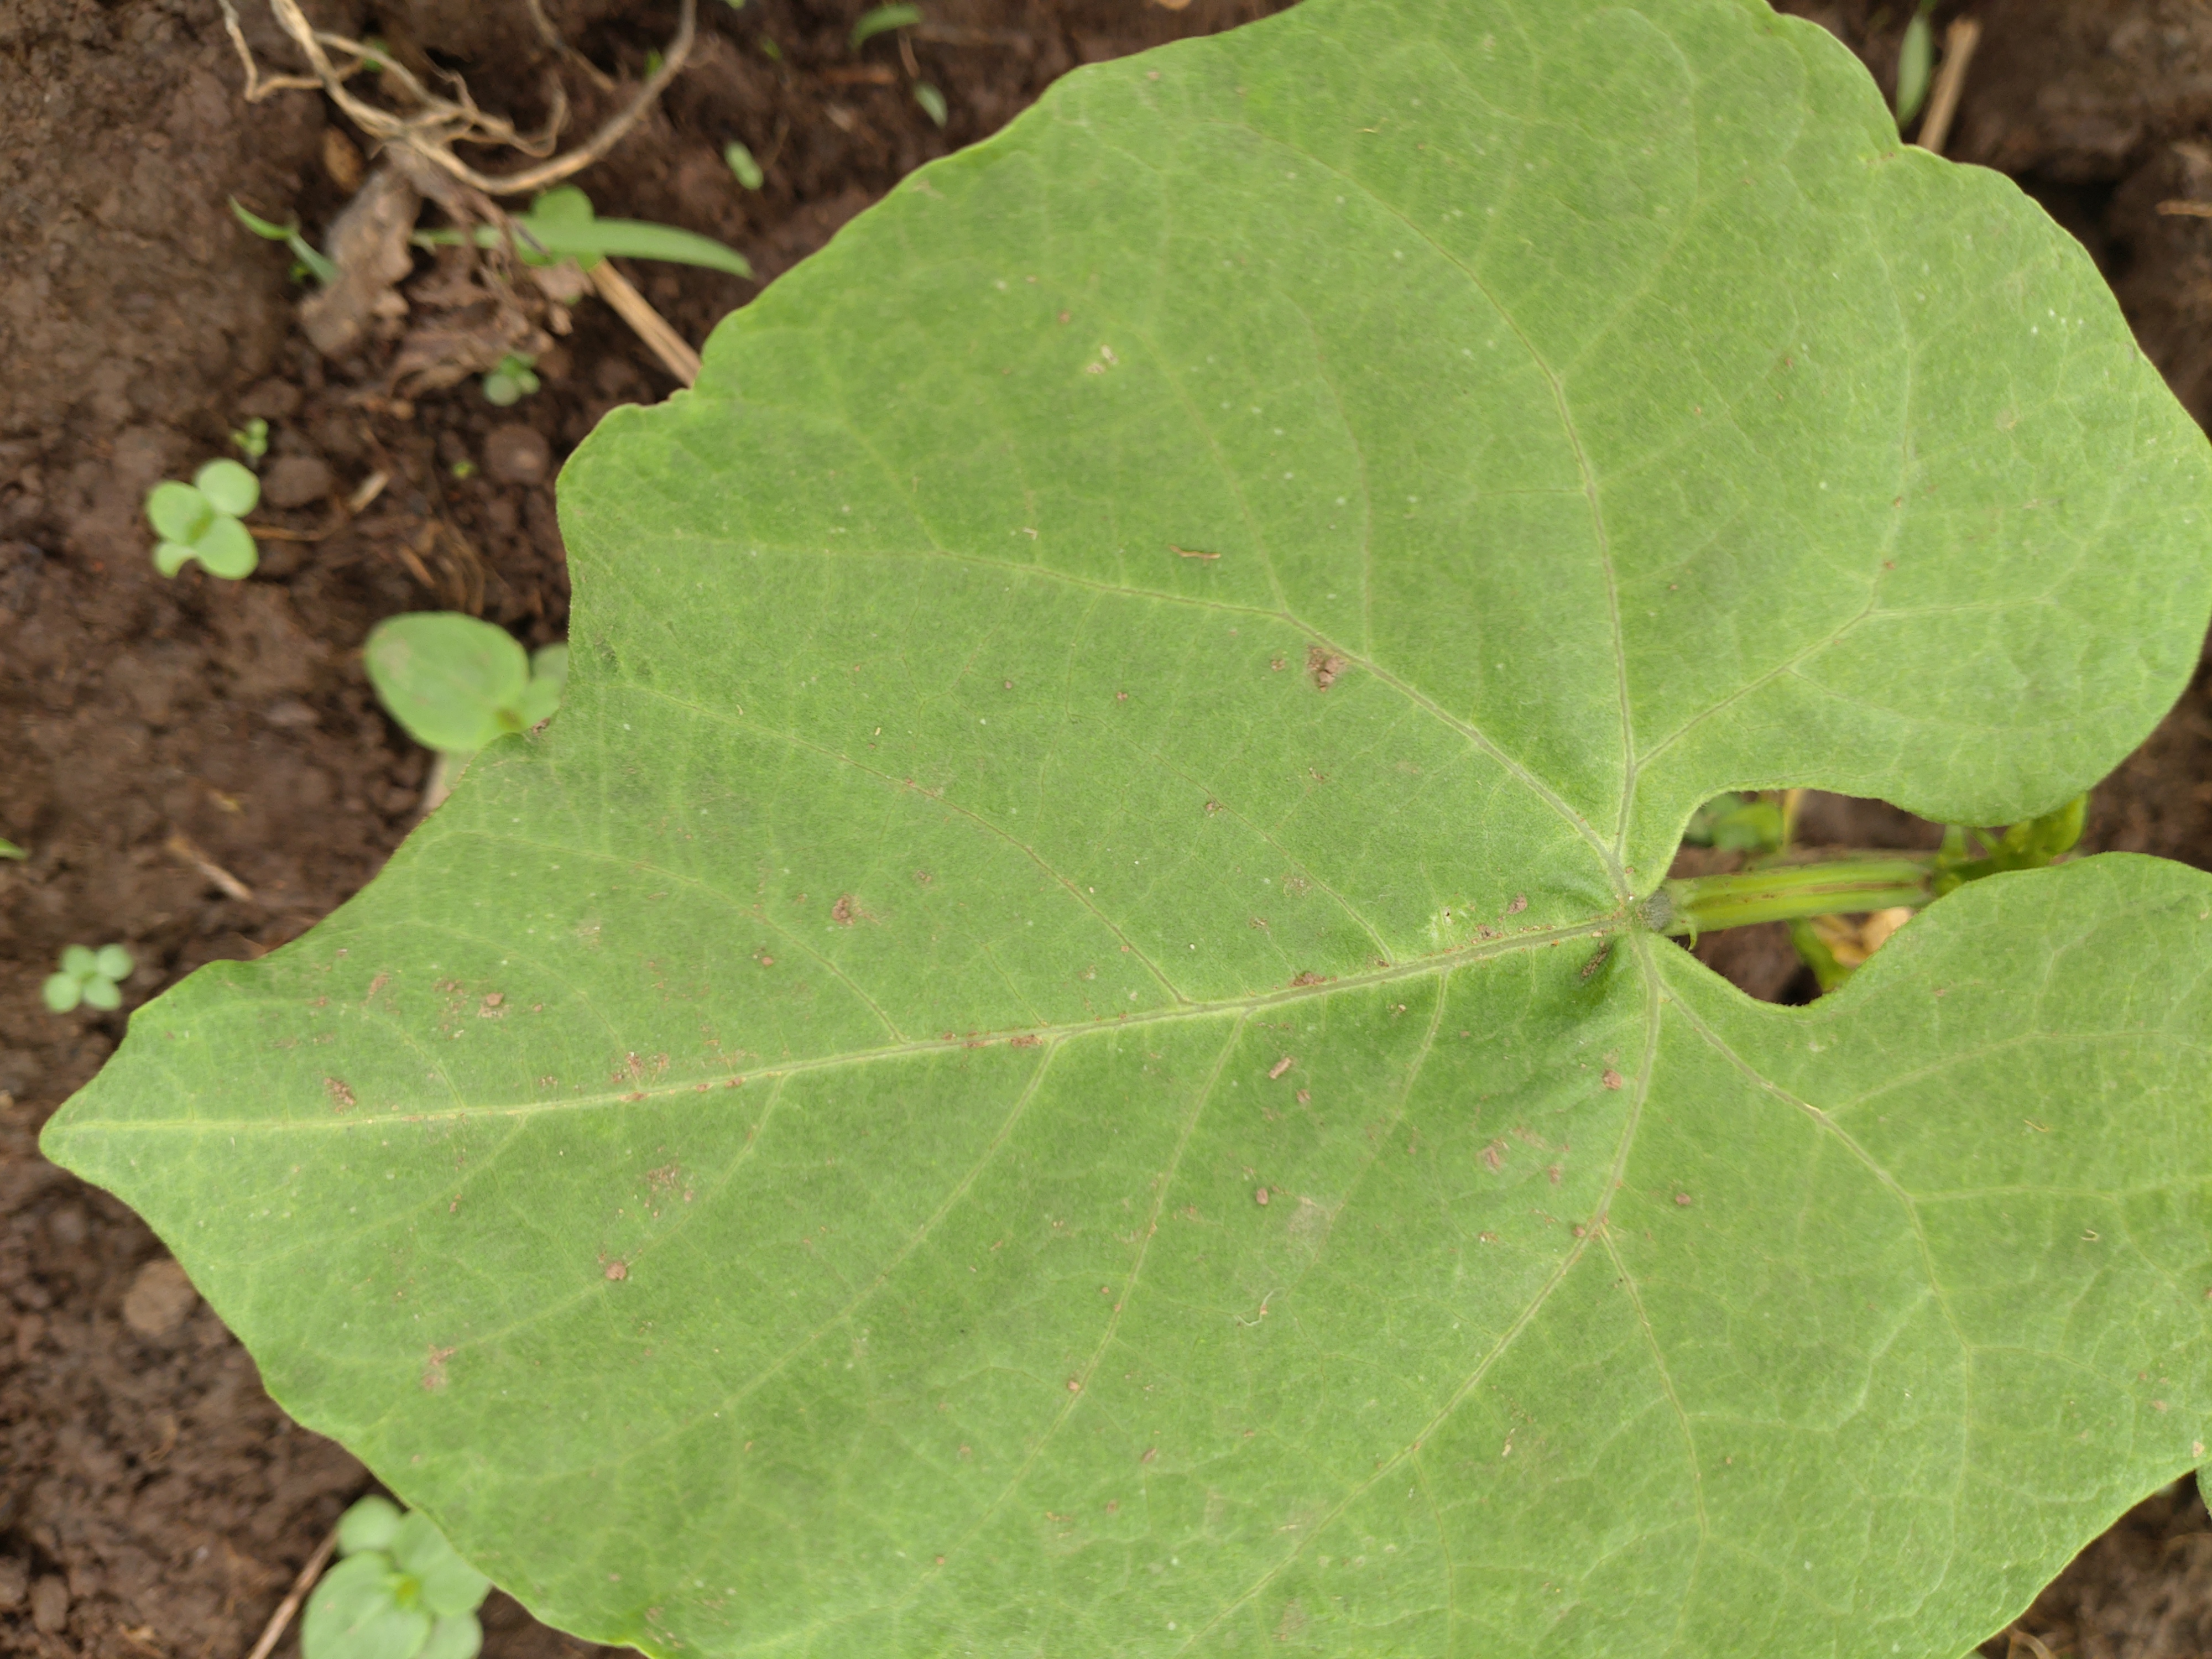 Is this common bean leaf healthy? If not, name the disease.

healthy
